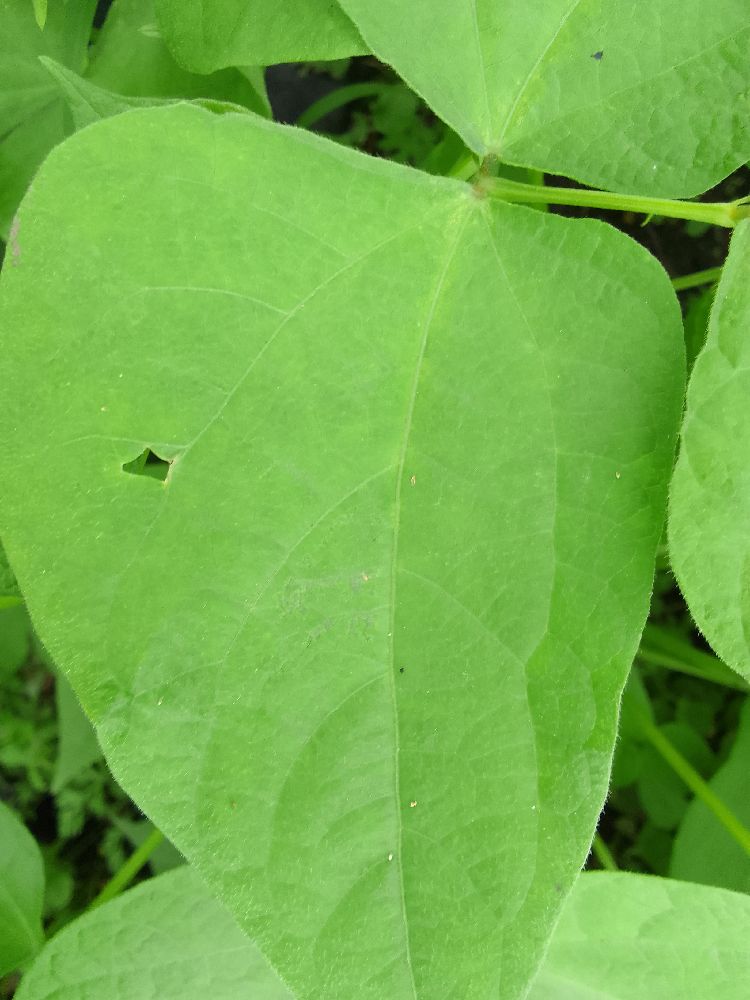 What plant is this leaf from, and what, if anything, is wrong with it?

common bean, healthy
